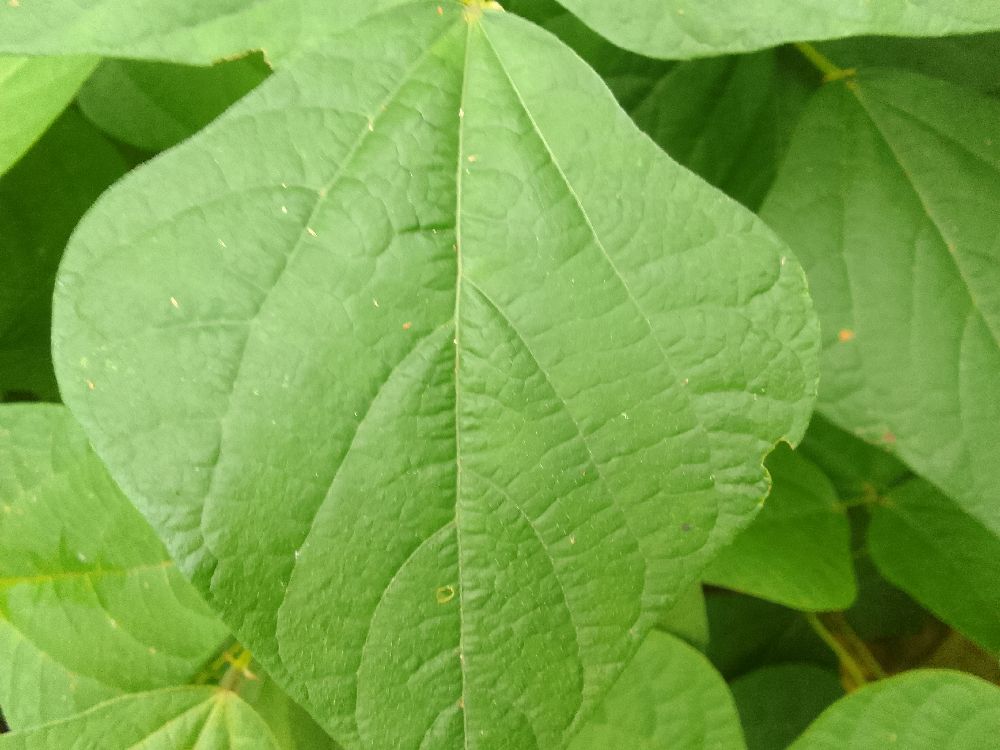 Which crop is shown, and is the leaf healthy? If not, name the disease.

common bean, healthy
